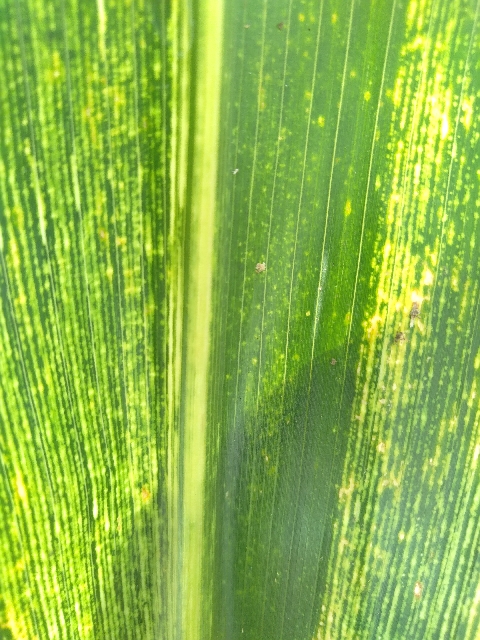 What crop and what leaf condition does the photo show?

maize, maize streak virus
